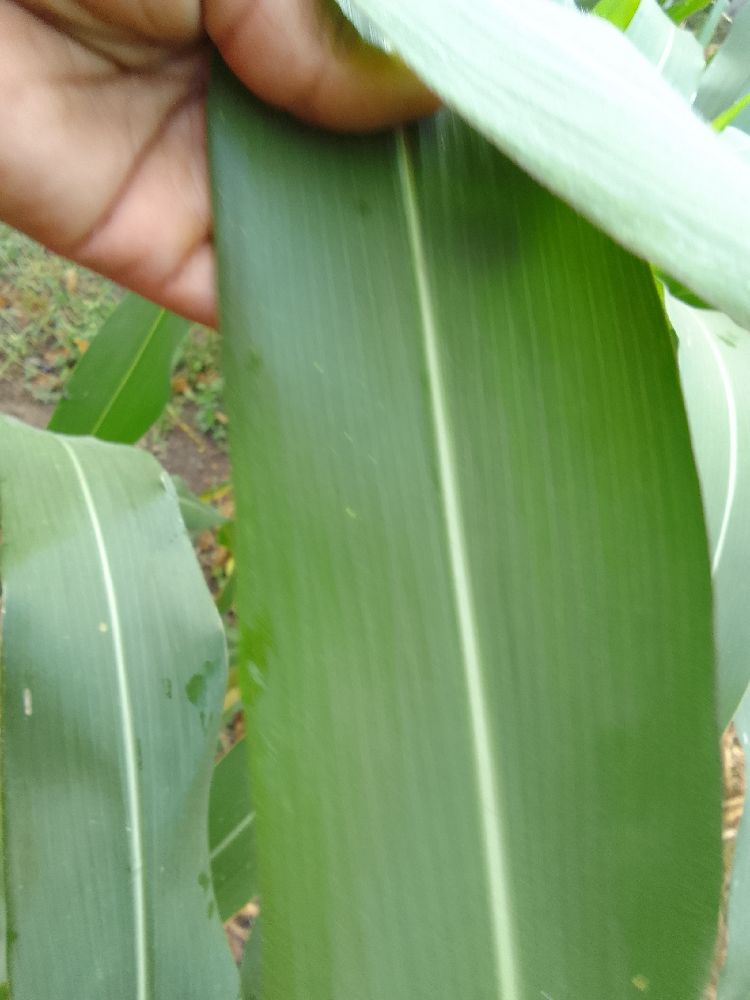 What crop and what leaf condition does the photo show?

maize, healthy
